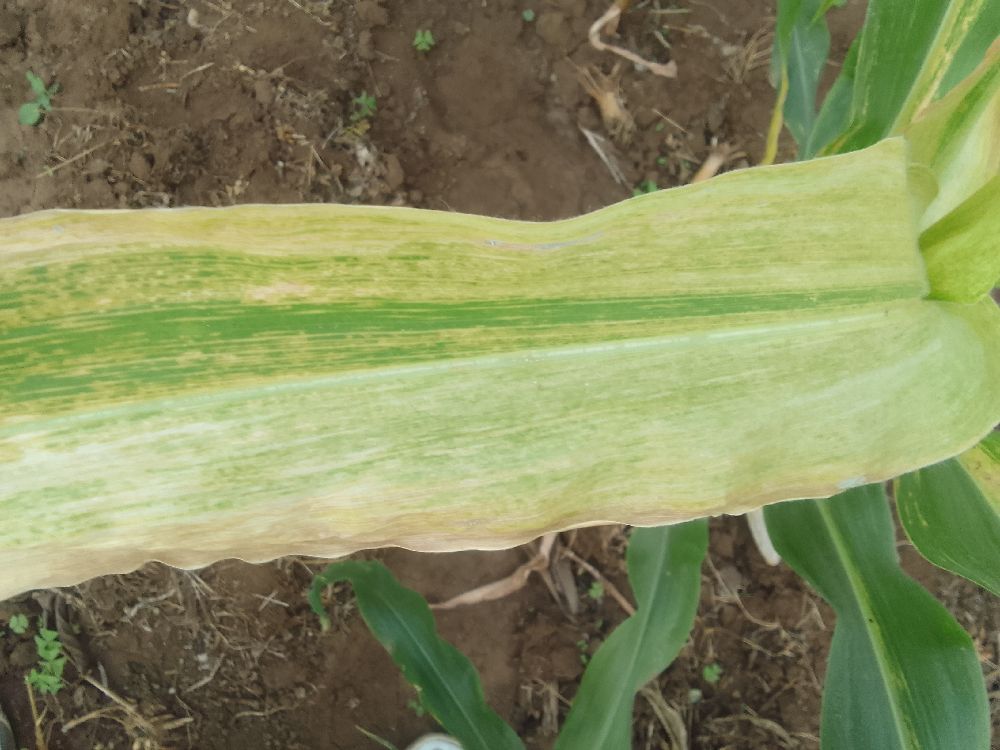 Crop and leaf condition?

maize, maize lethal necrosis
